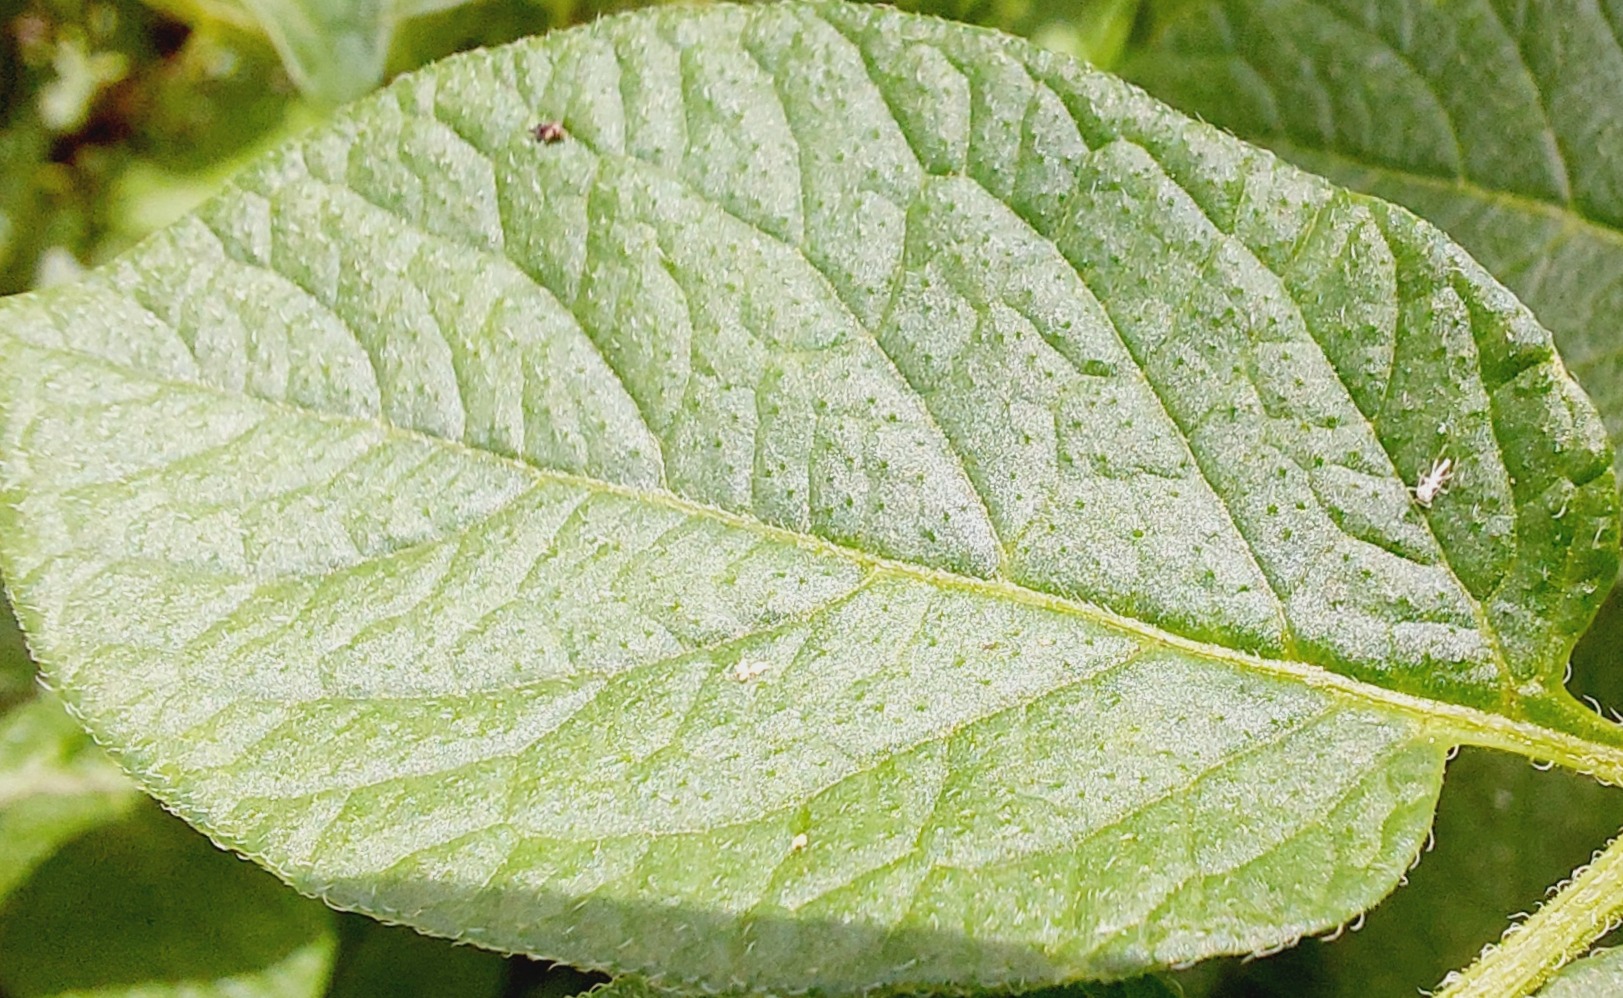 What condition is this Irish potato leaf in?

healthy
